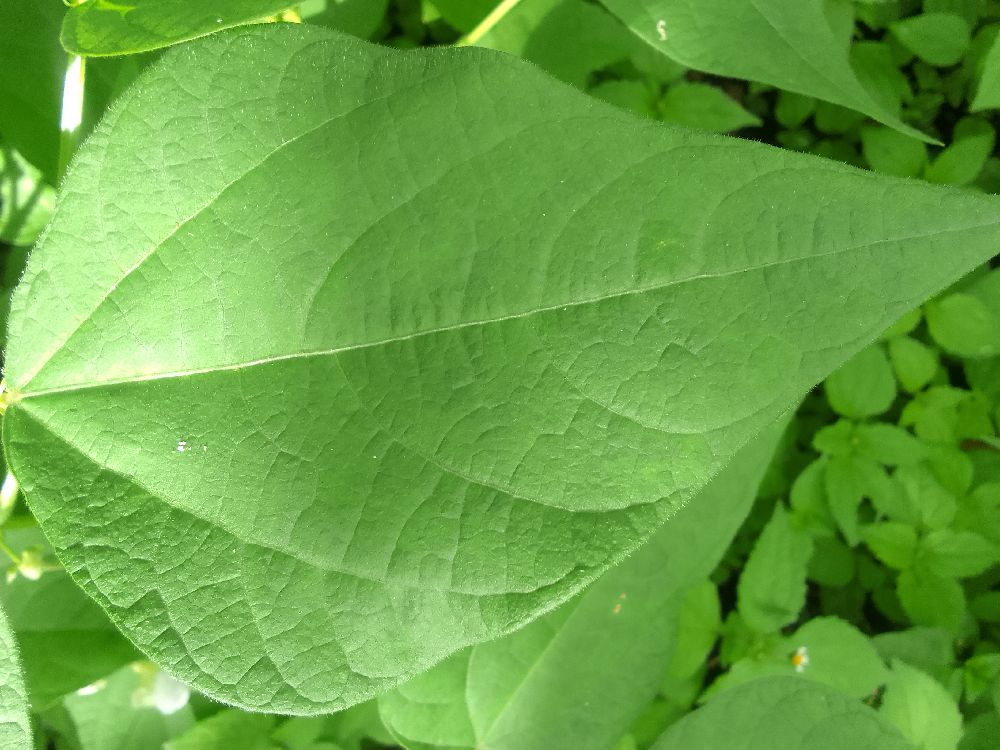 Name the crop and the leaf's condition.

common bean, healthy
